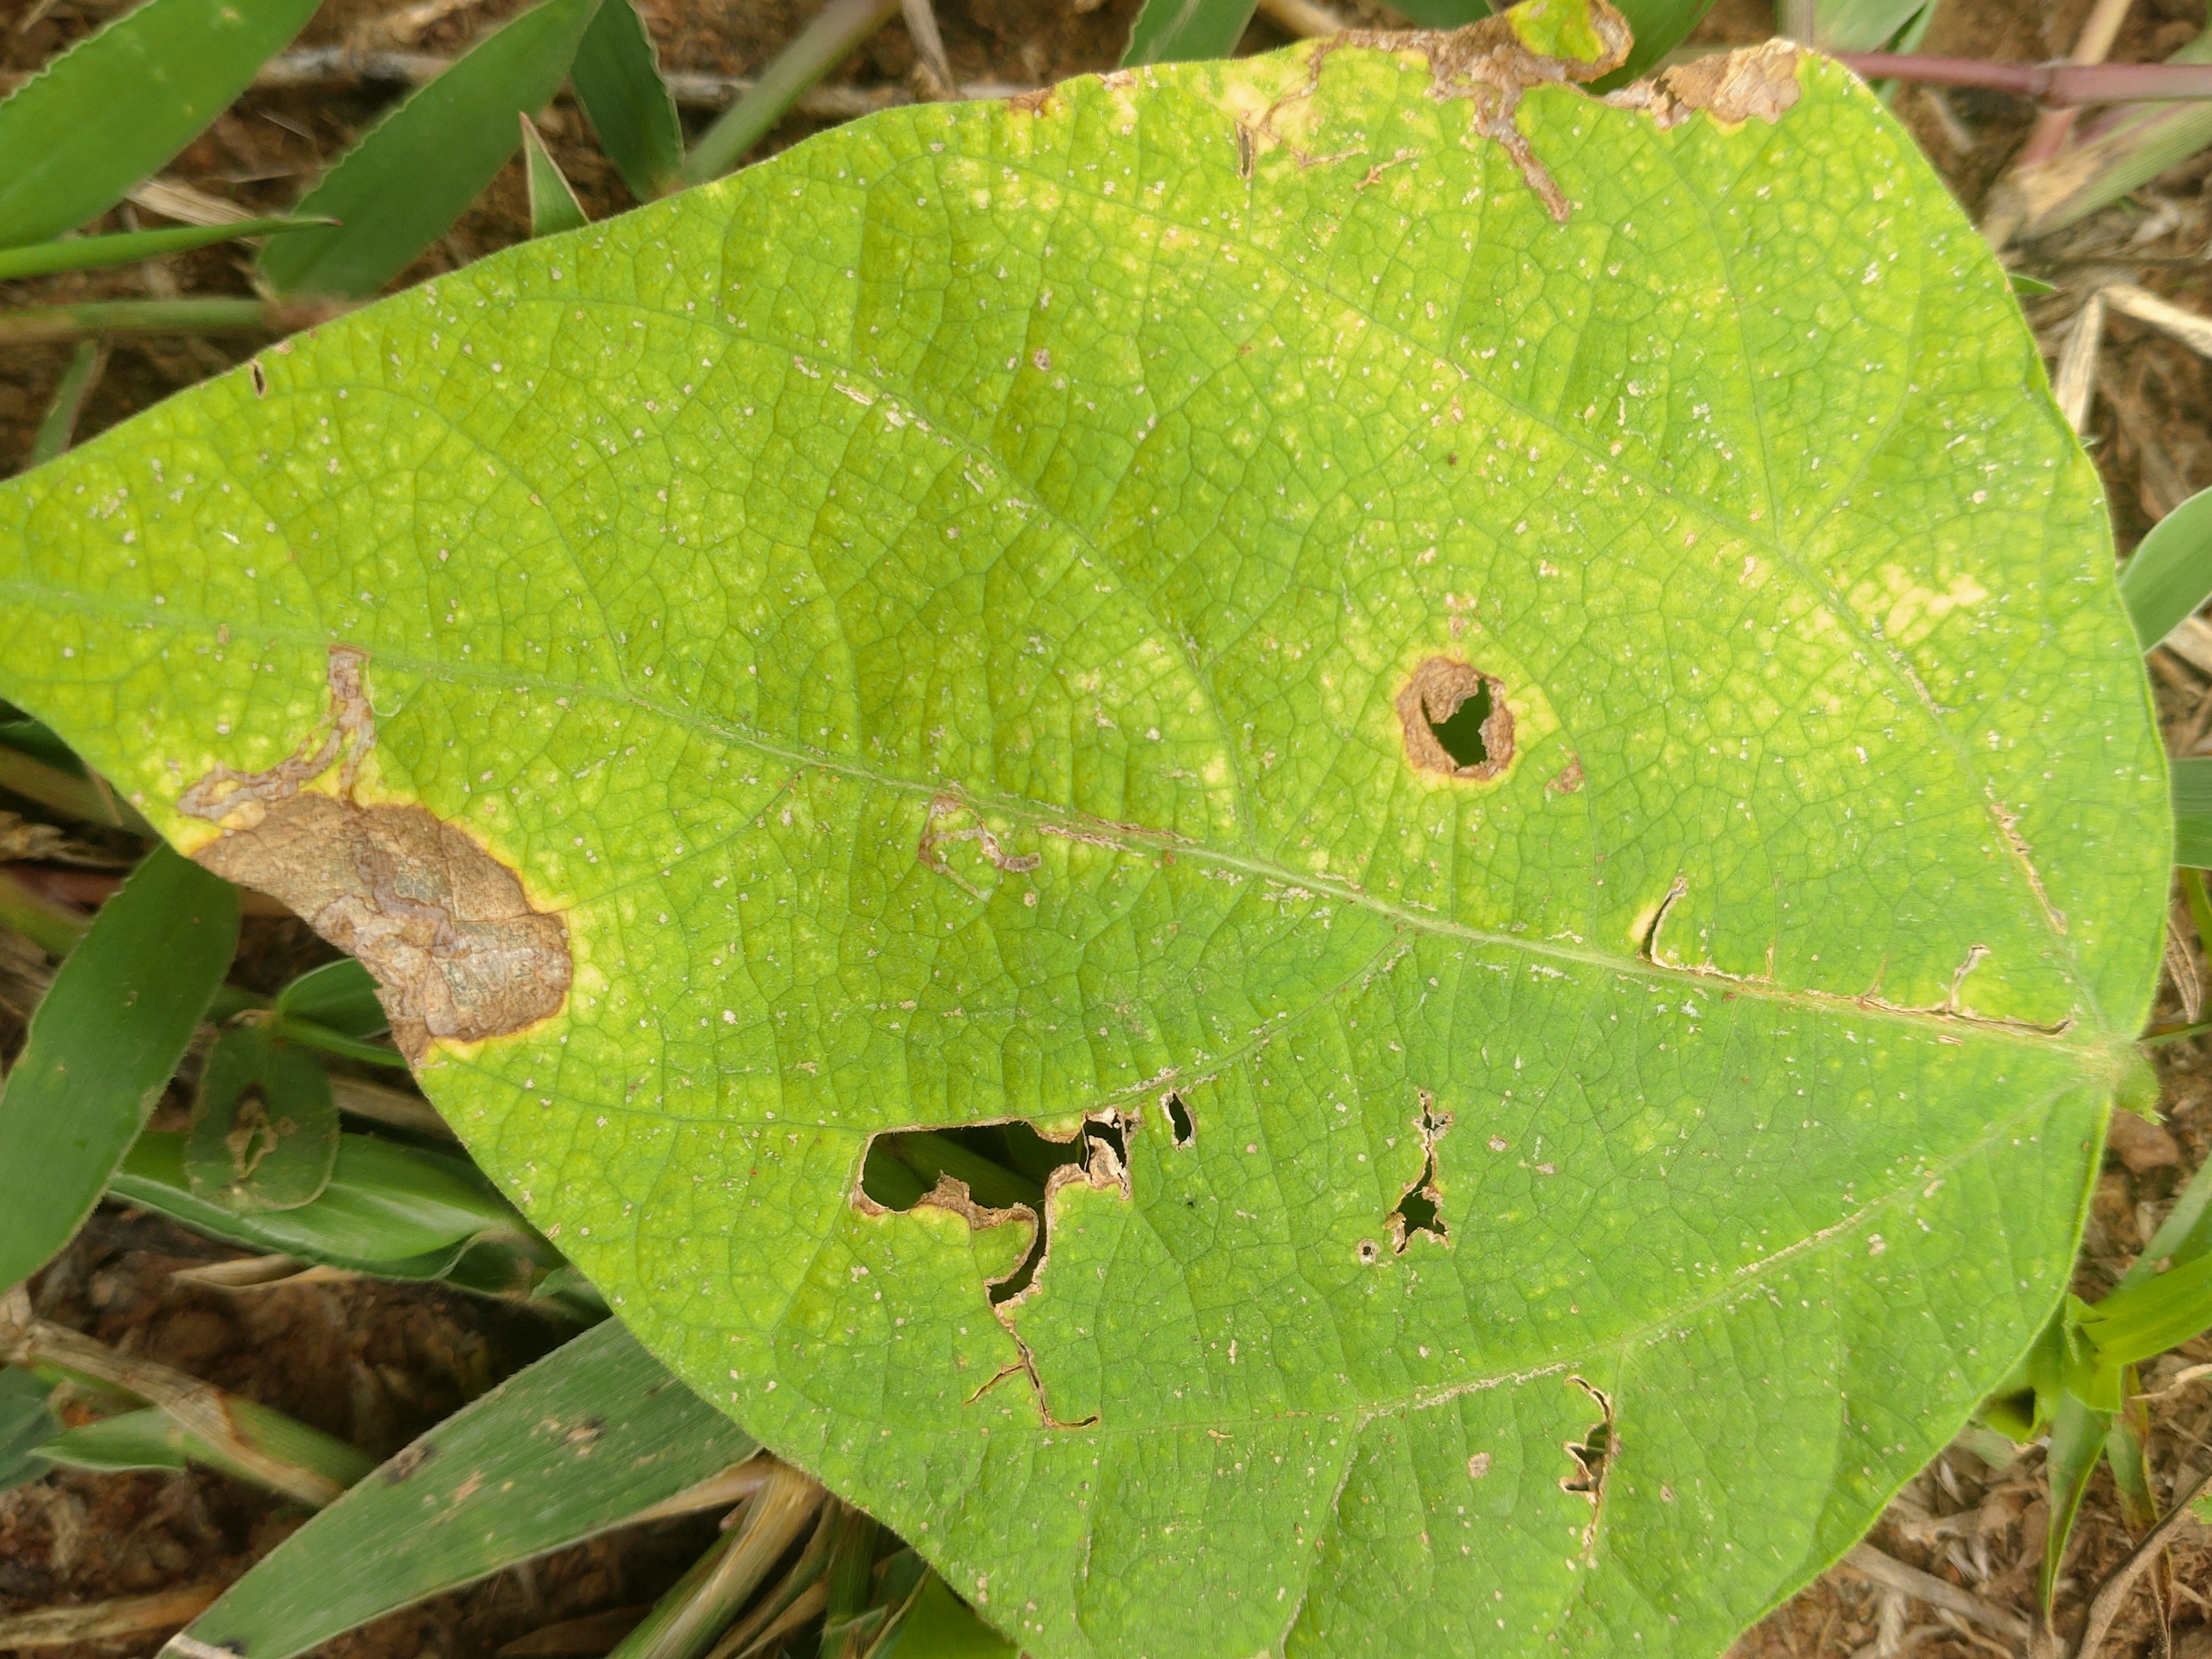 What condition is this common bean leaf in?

rust
